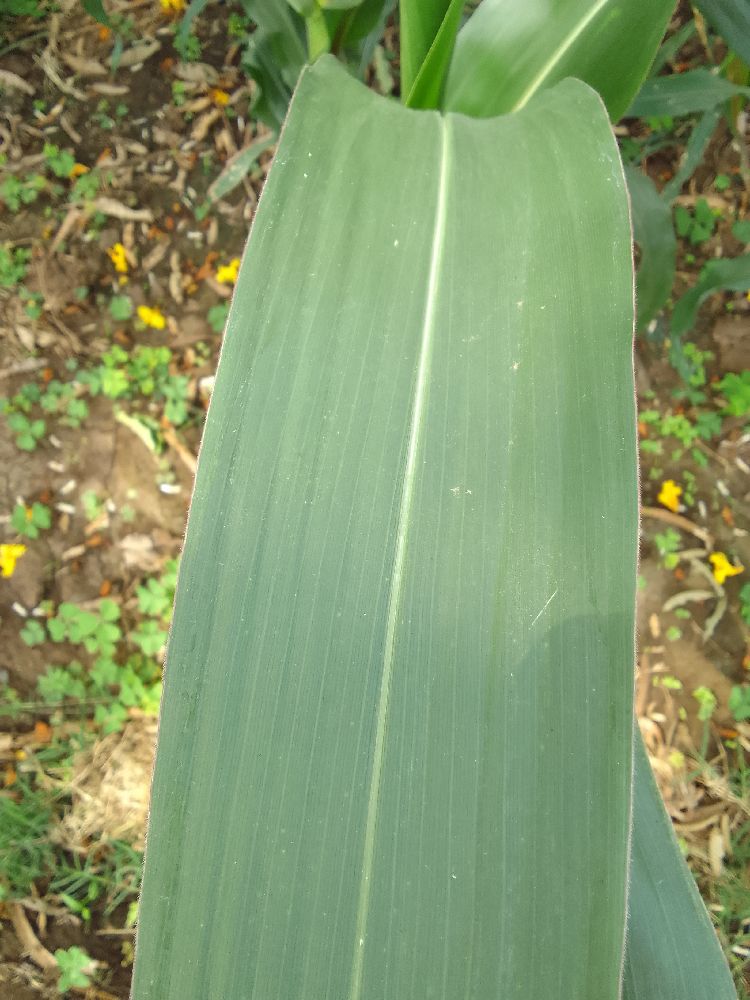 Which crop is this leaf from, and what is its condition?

maize, healthy
